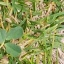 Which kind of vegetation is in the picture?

unstructured weed
